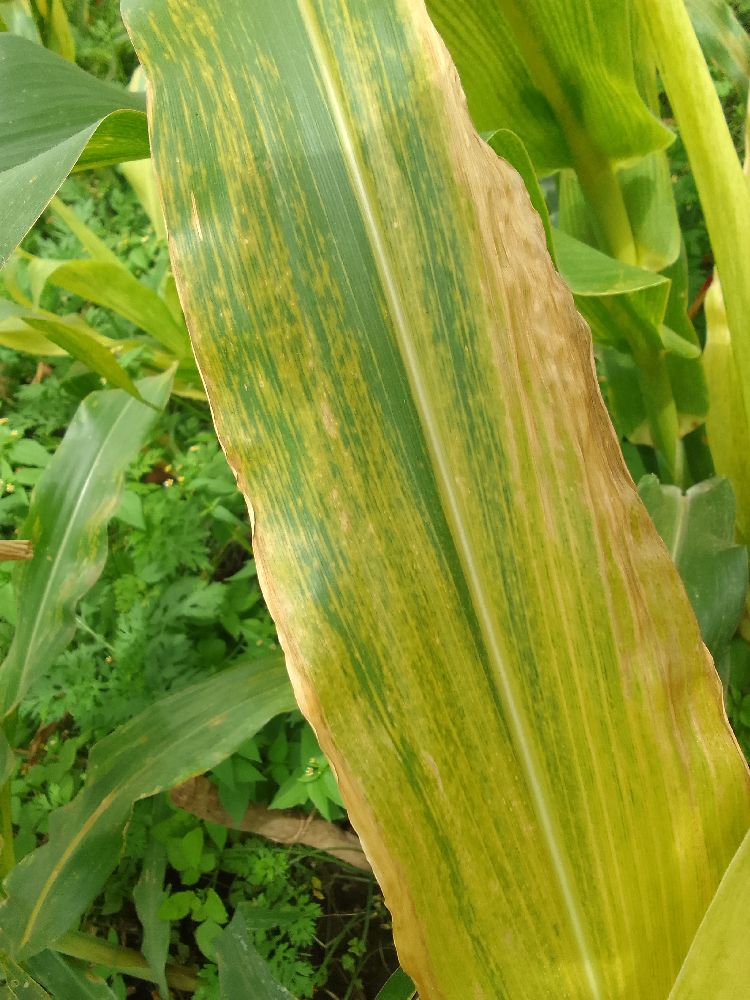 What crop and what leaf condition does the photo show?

maize, maize lethal necrosis
